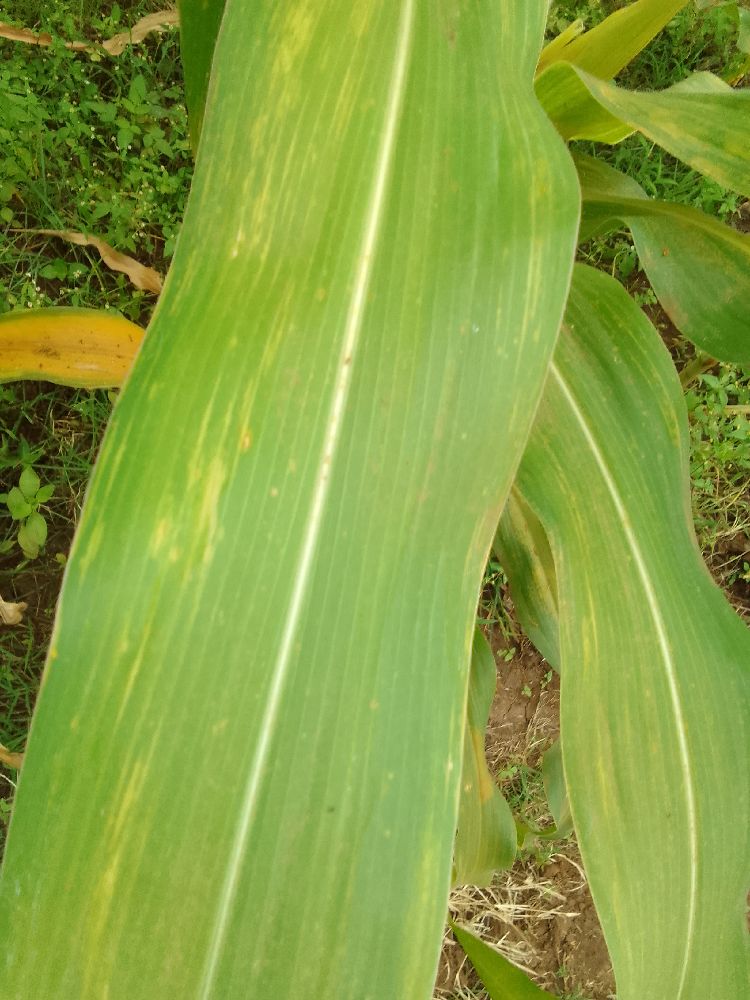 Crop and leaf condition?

maize, maize lethal necrosis
